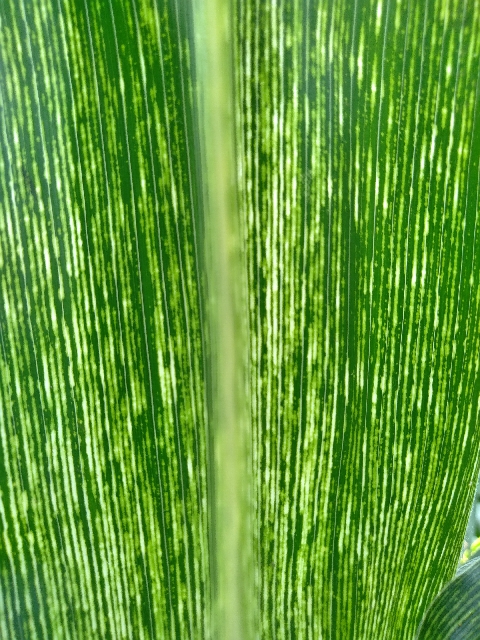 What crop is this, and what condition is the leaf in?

maize, maize streak virus
